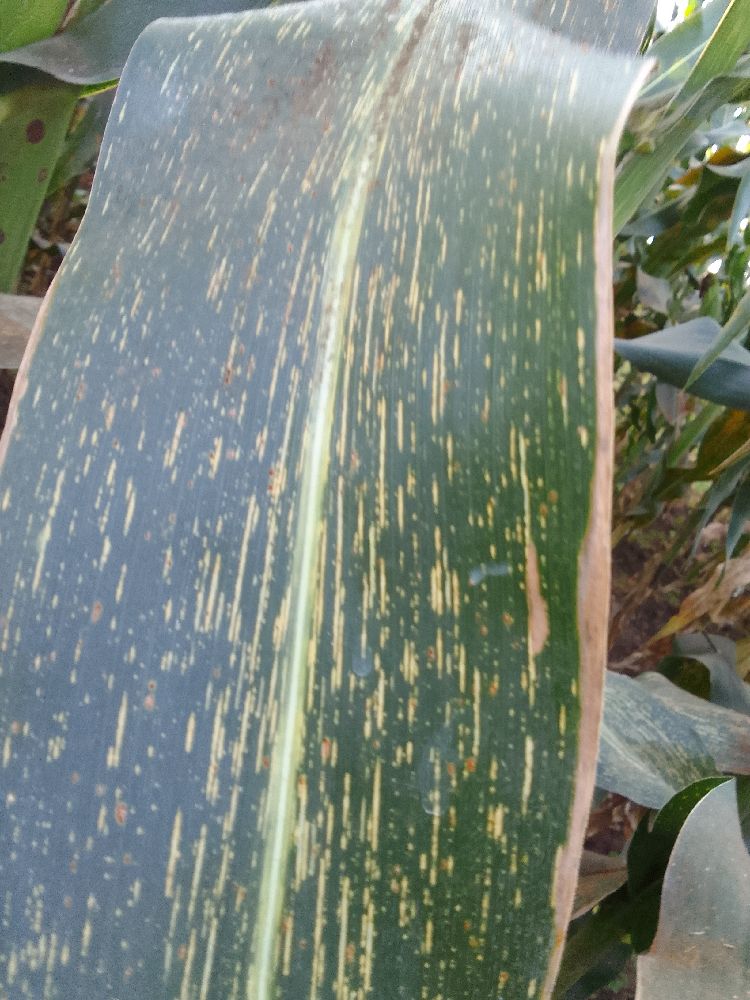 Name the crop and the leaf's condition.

maize, maize streak virus
